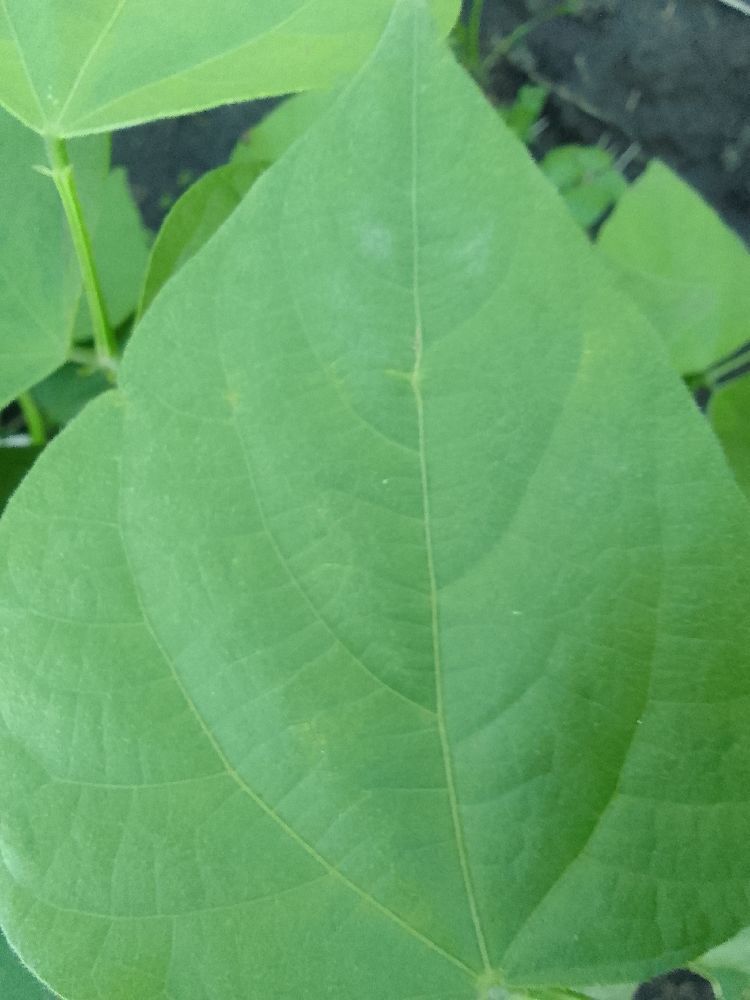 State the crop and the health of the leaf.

common bean, healthy
